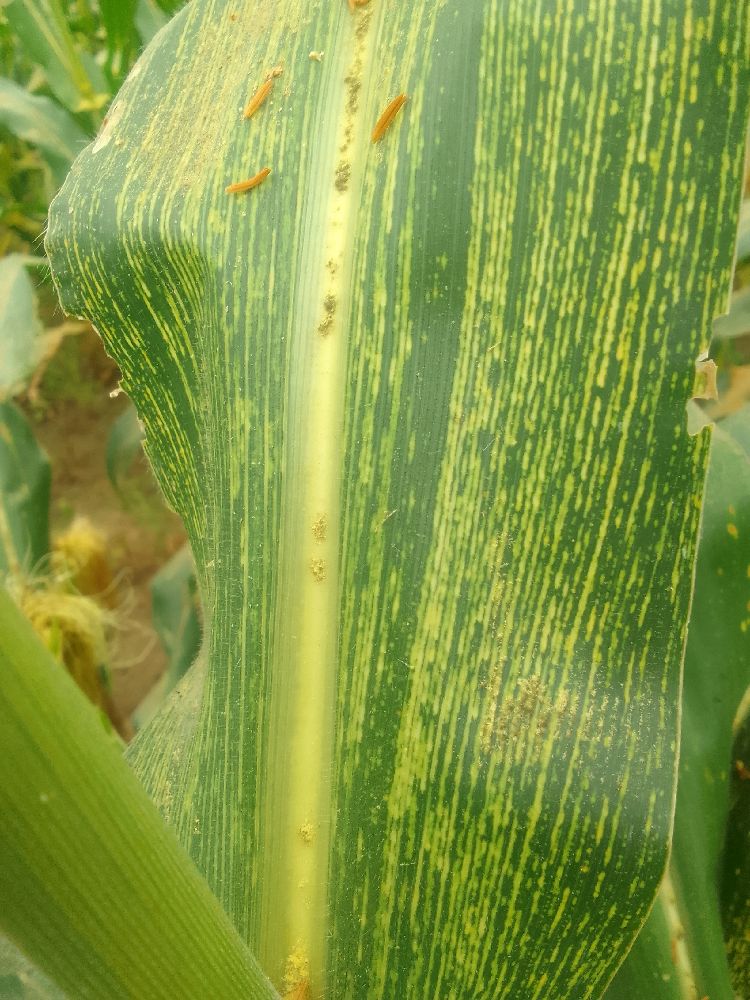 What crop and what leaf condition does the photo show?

maize, maize streak virus
